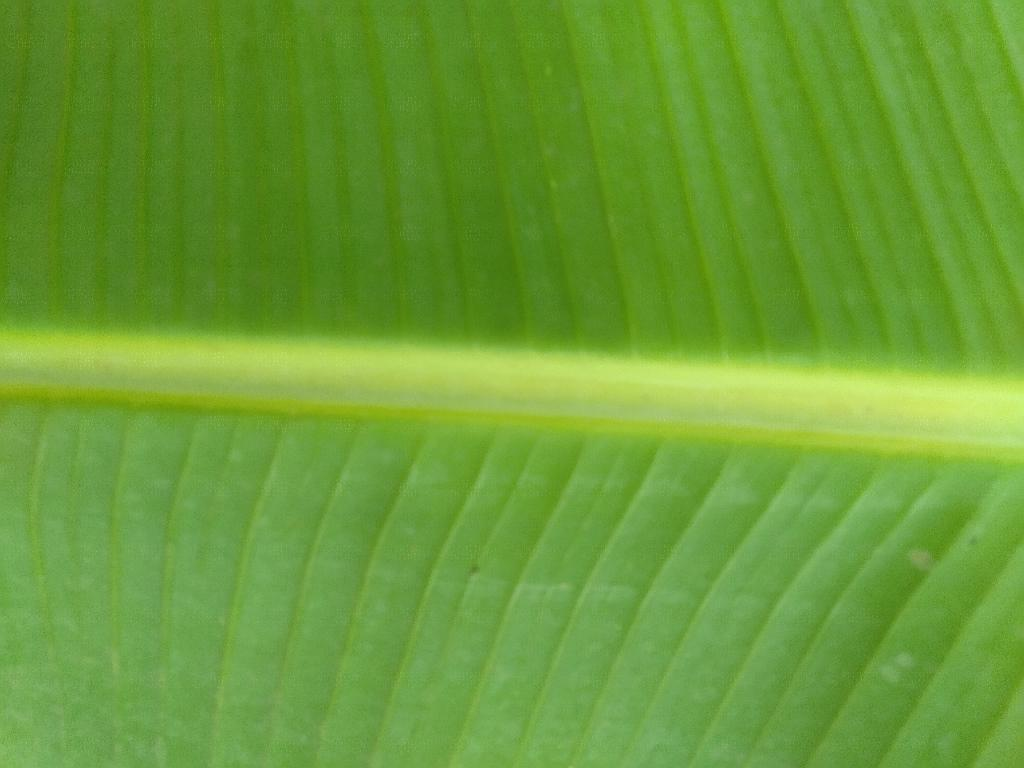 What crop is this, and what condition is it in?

banana, healthy
